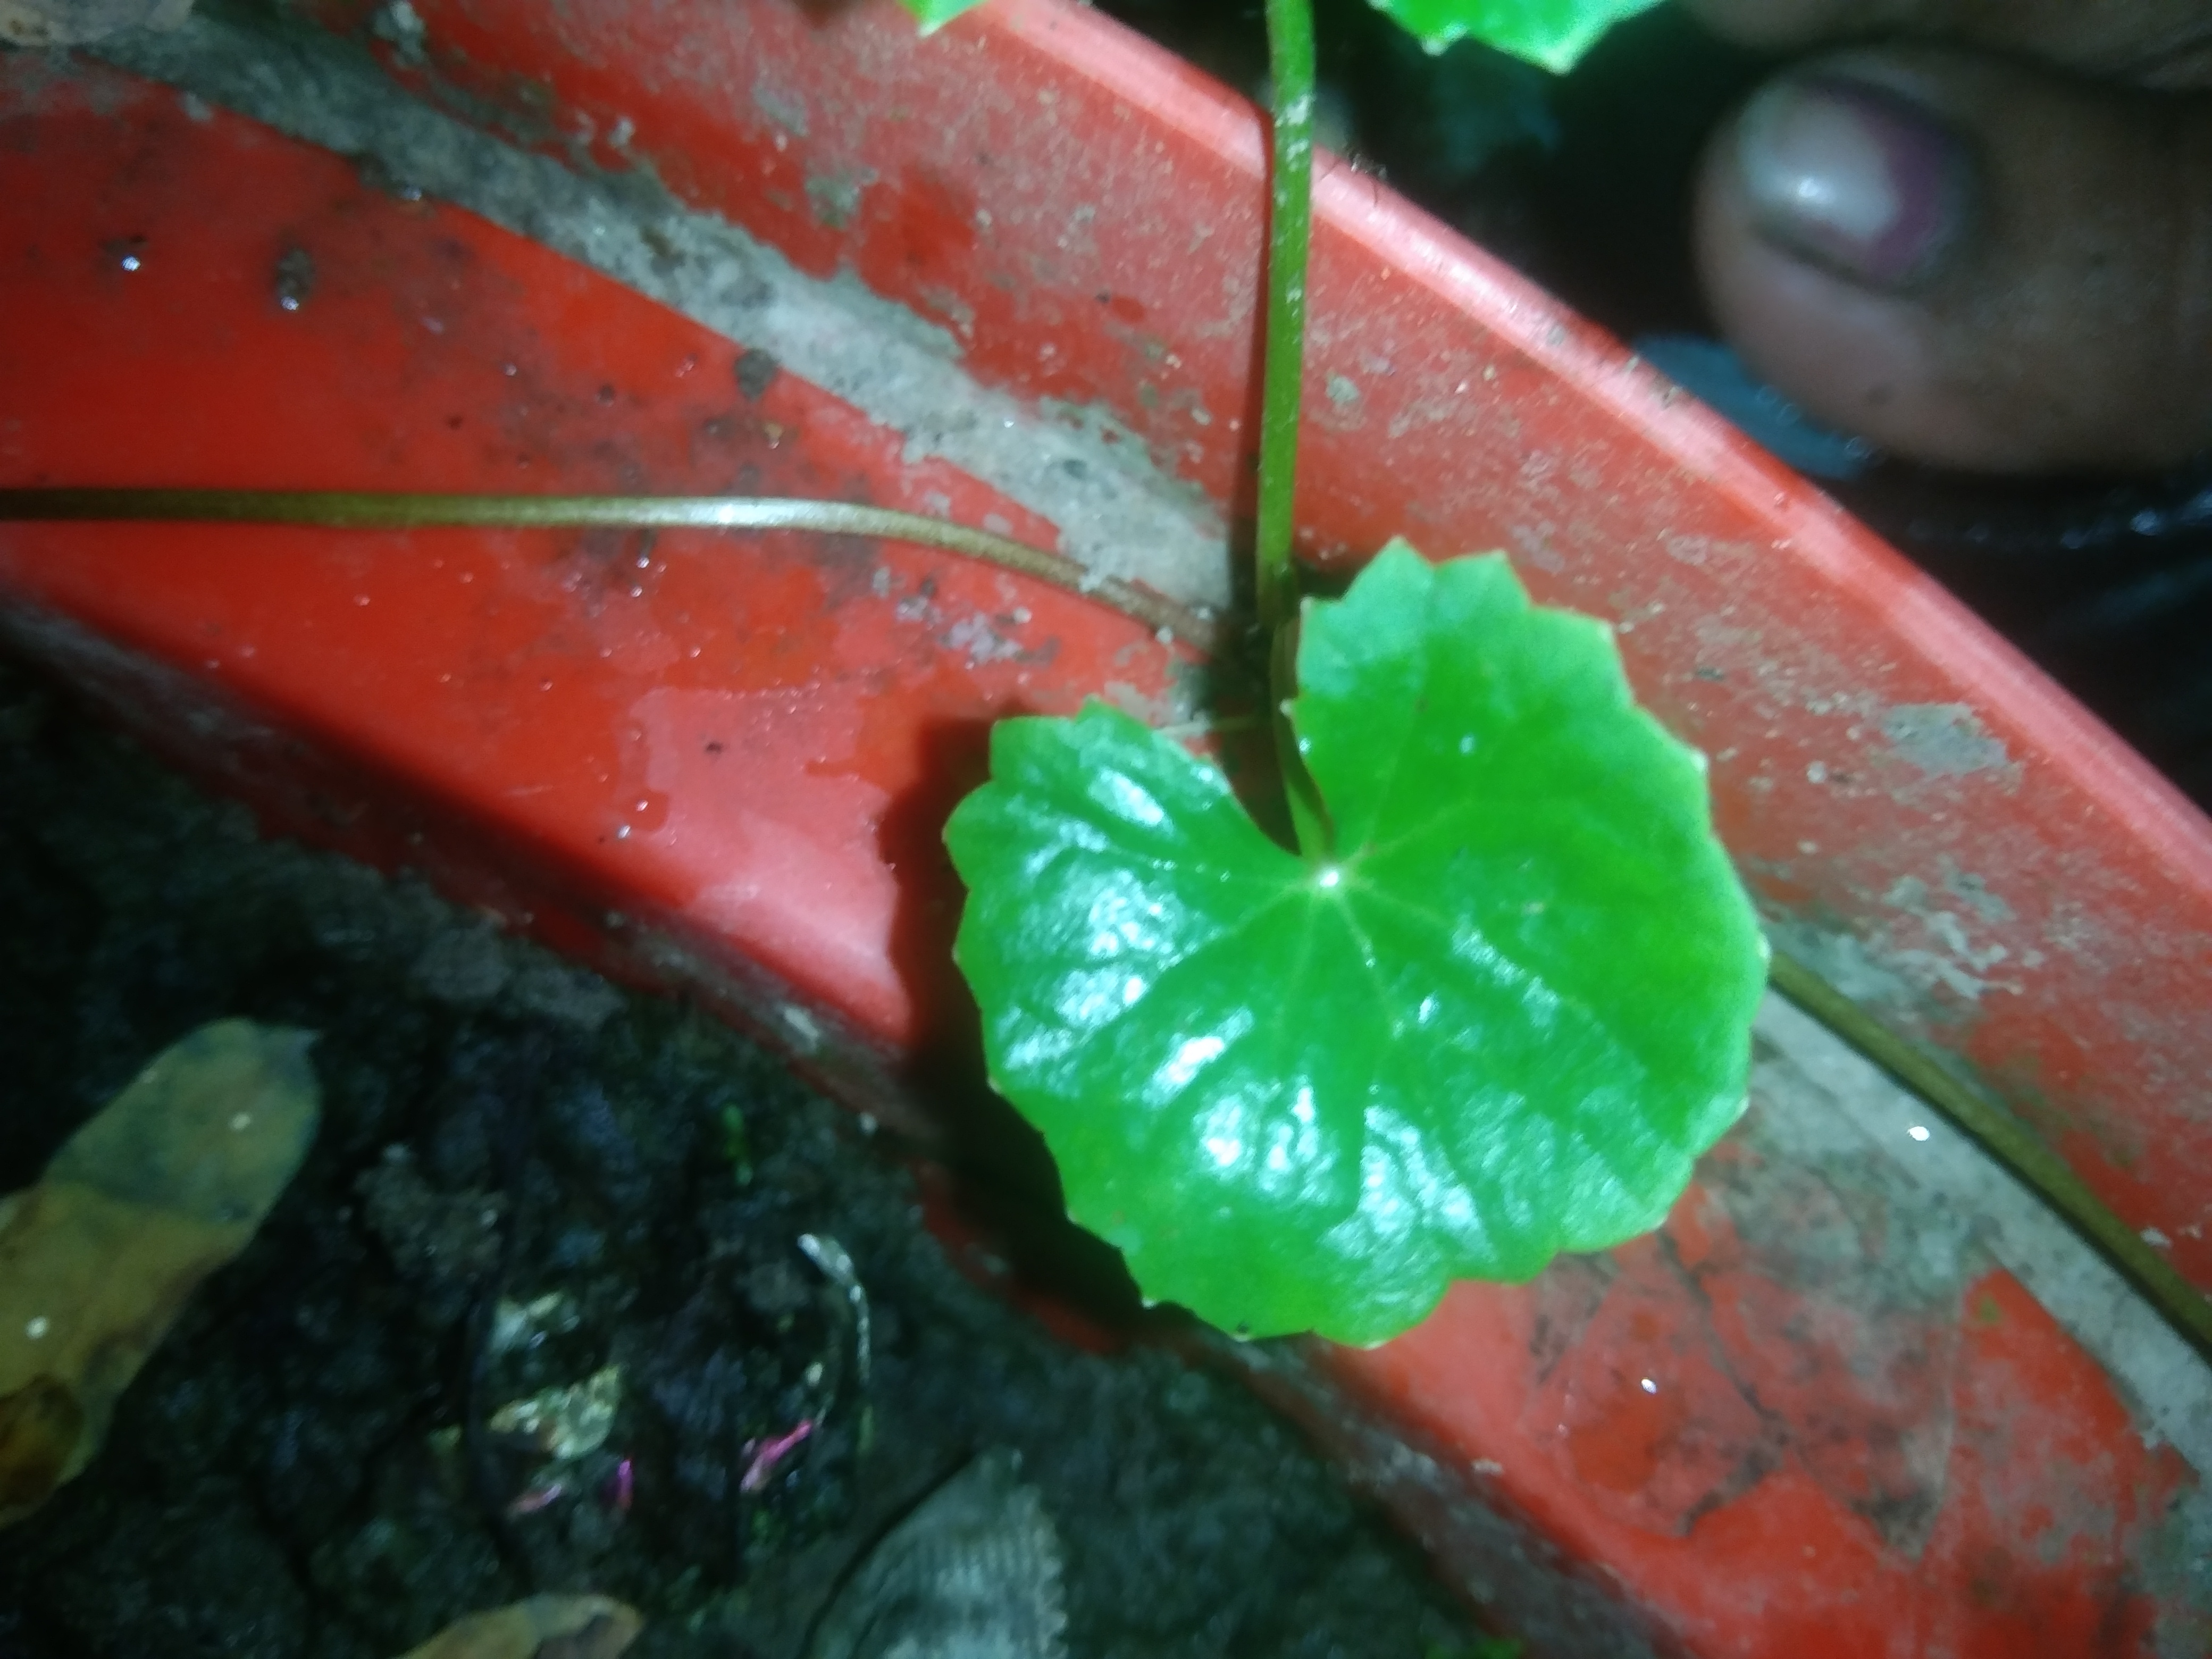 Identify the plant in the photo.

thankuni
